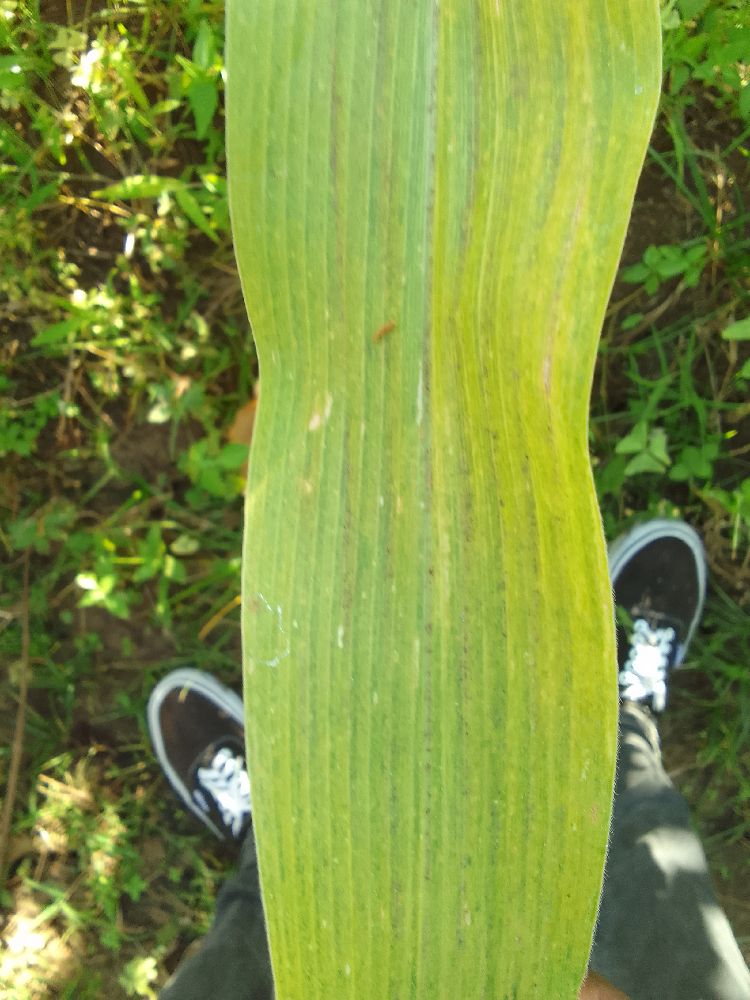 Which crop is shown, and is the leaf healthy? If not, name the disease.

maize, maize lethal necrosis
